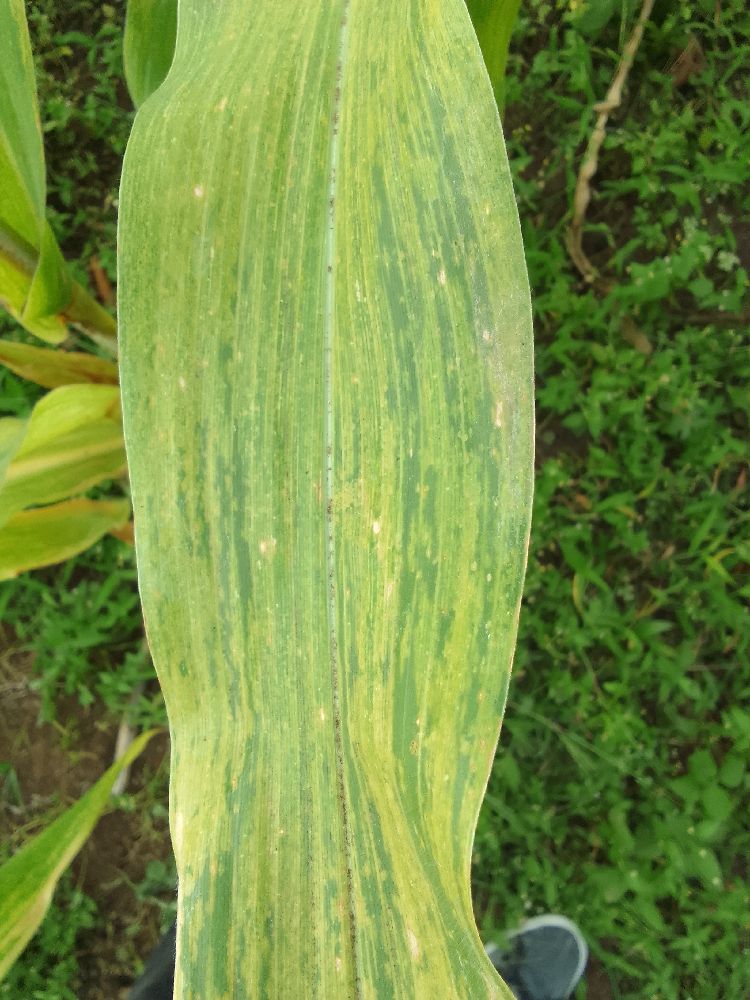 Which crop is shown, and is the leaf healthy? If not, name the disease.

maize, maize lethal necrosis
